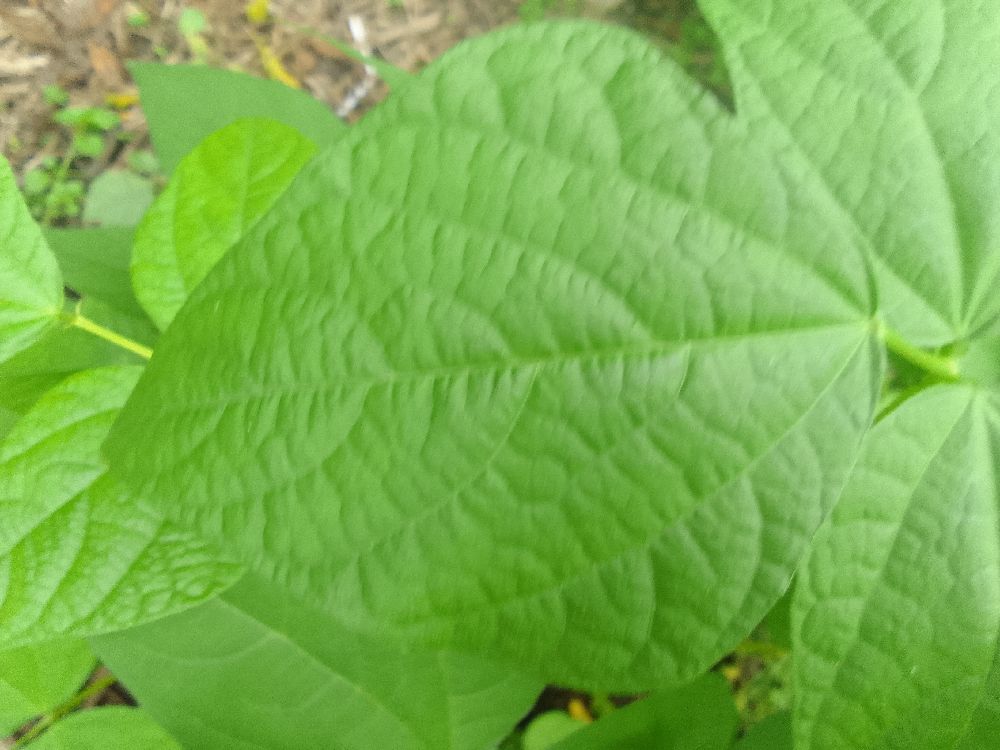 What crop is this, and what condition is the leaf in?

common bean, healthy
